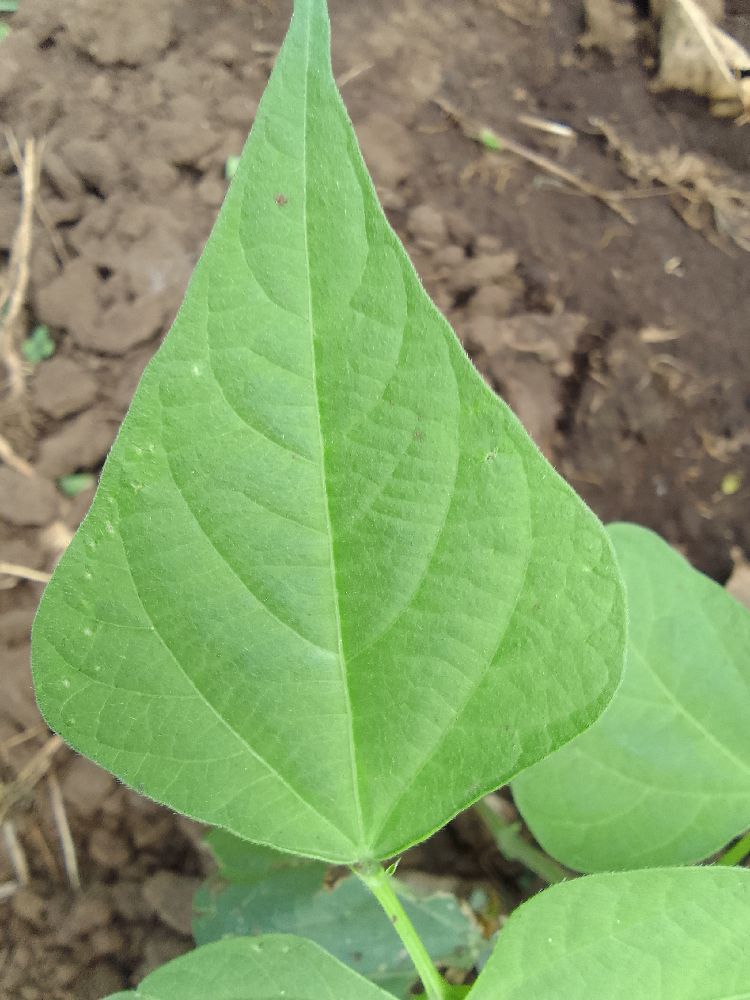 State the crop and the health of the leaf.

common bean, healthy
